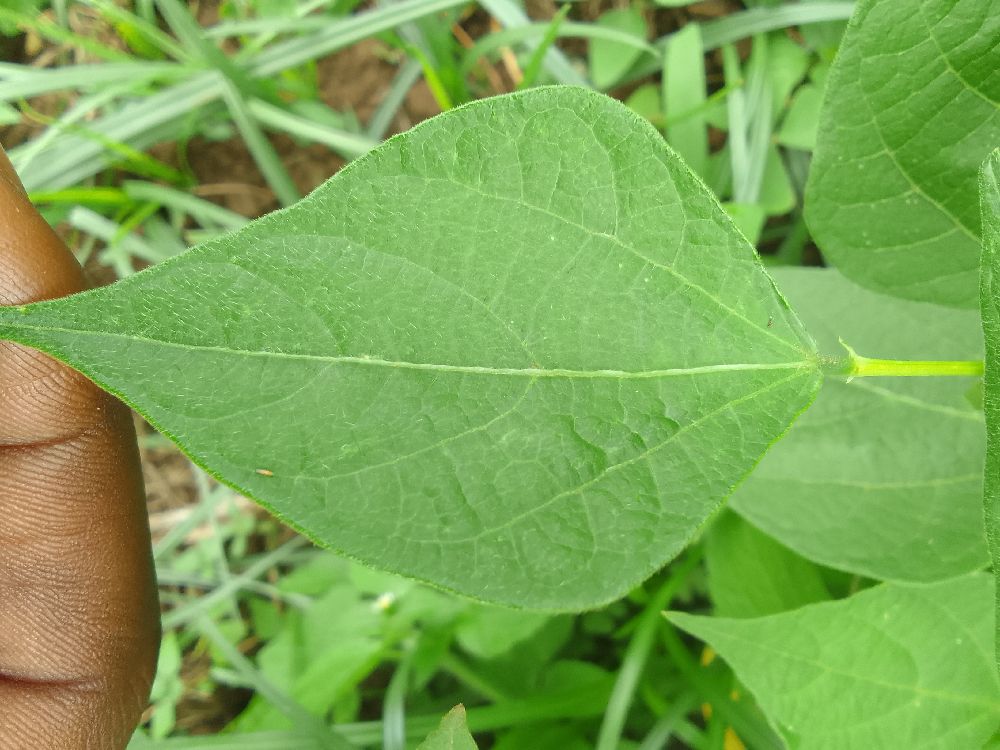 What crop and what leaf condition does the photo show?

common bean, healthy
